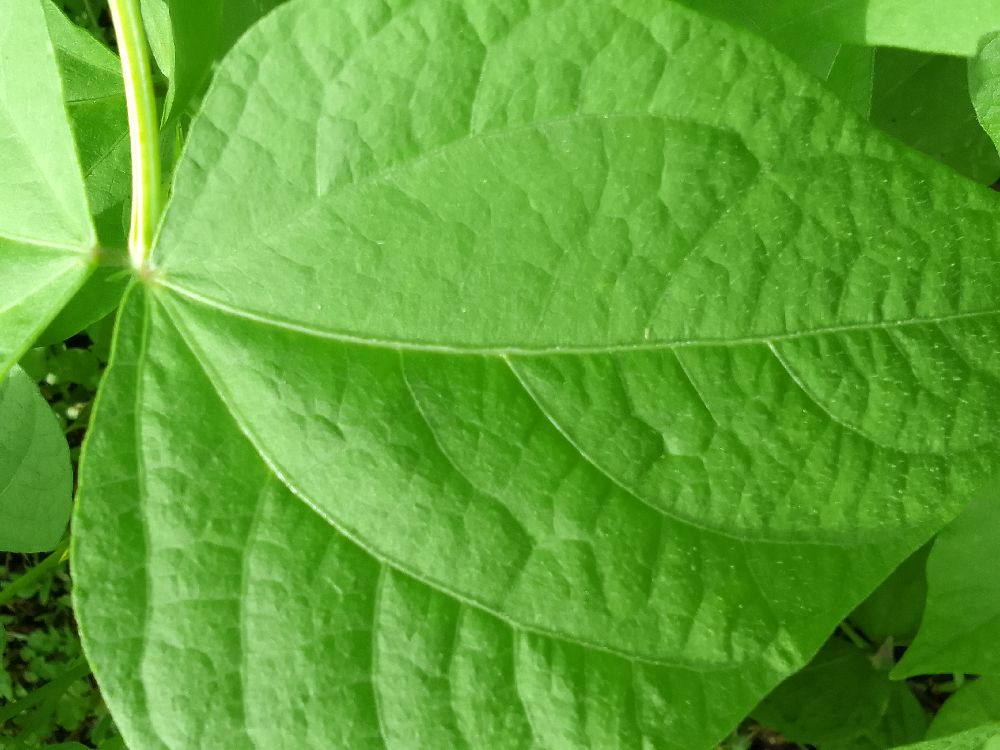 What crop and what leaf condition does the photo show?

common bean, healthy
